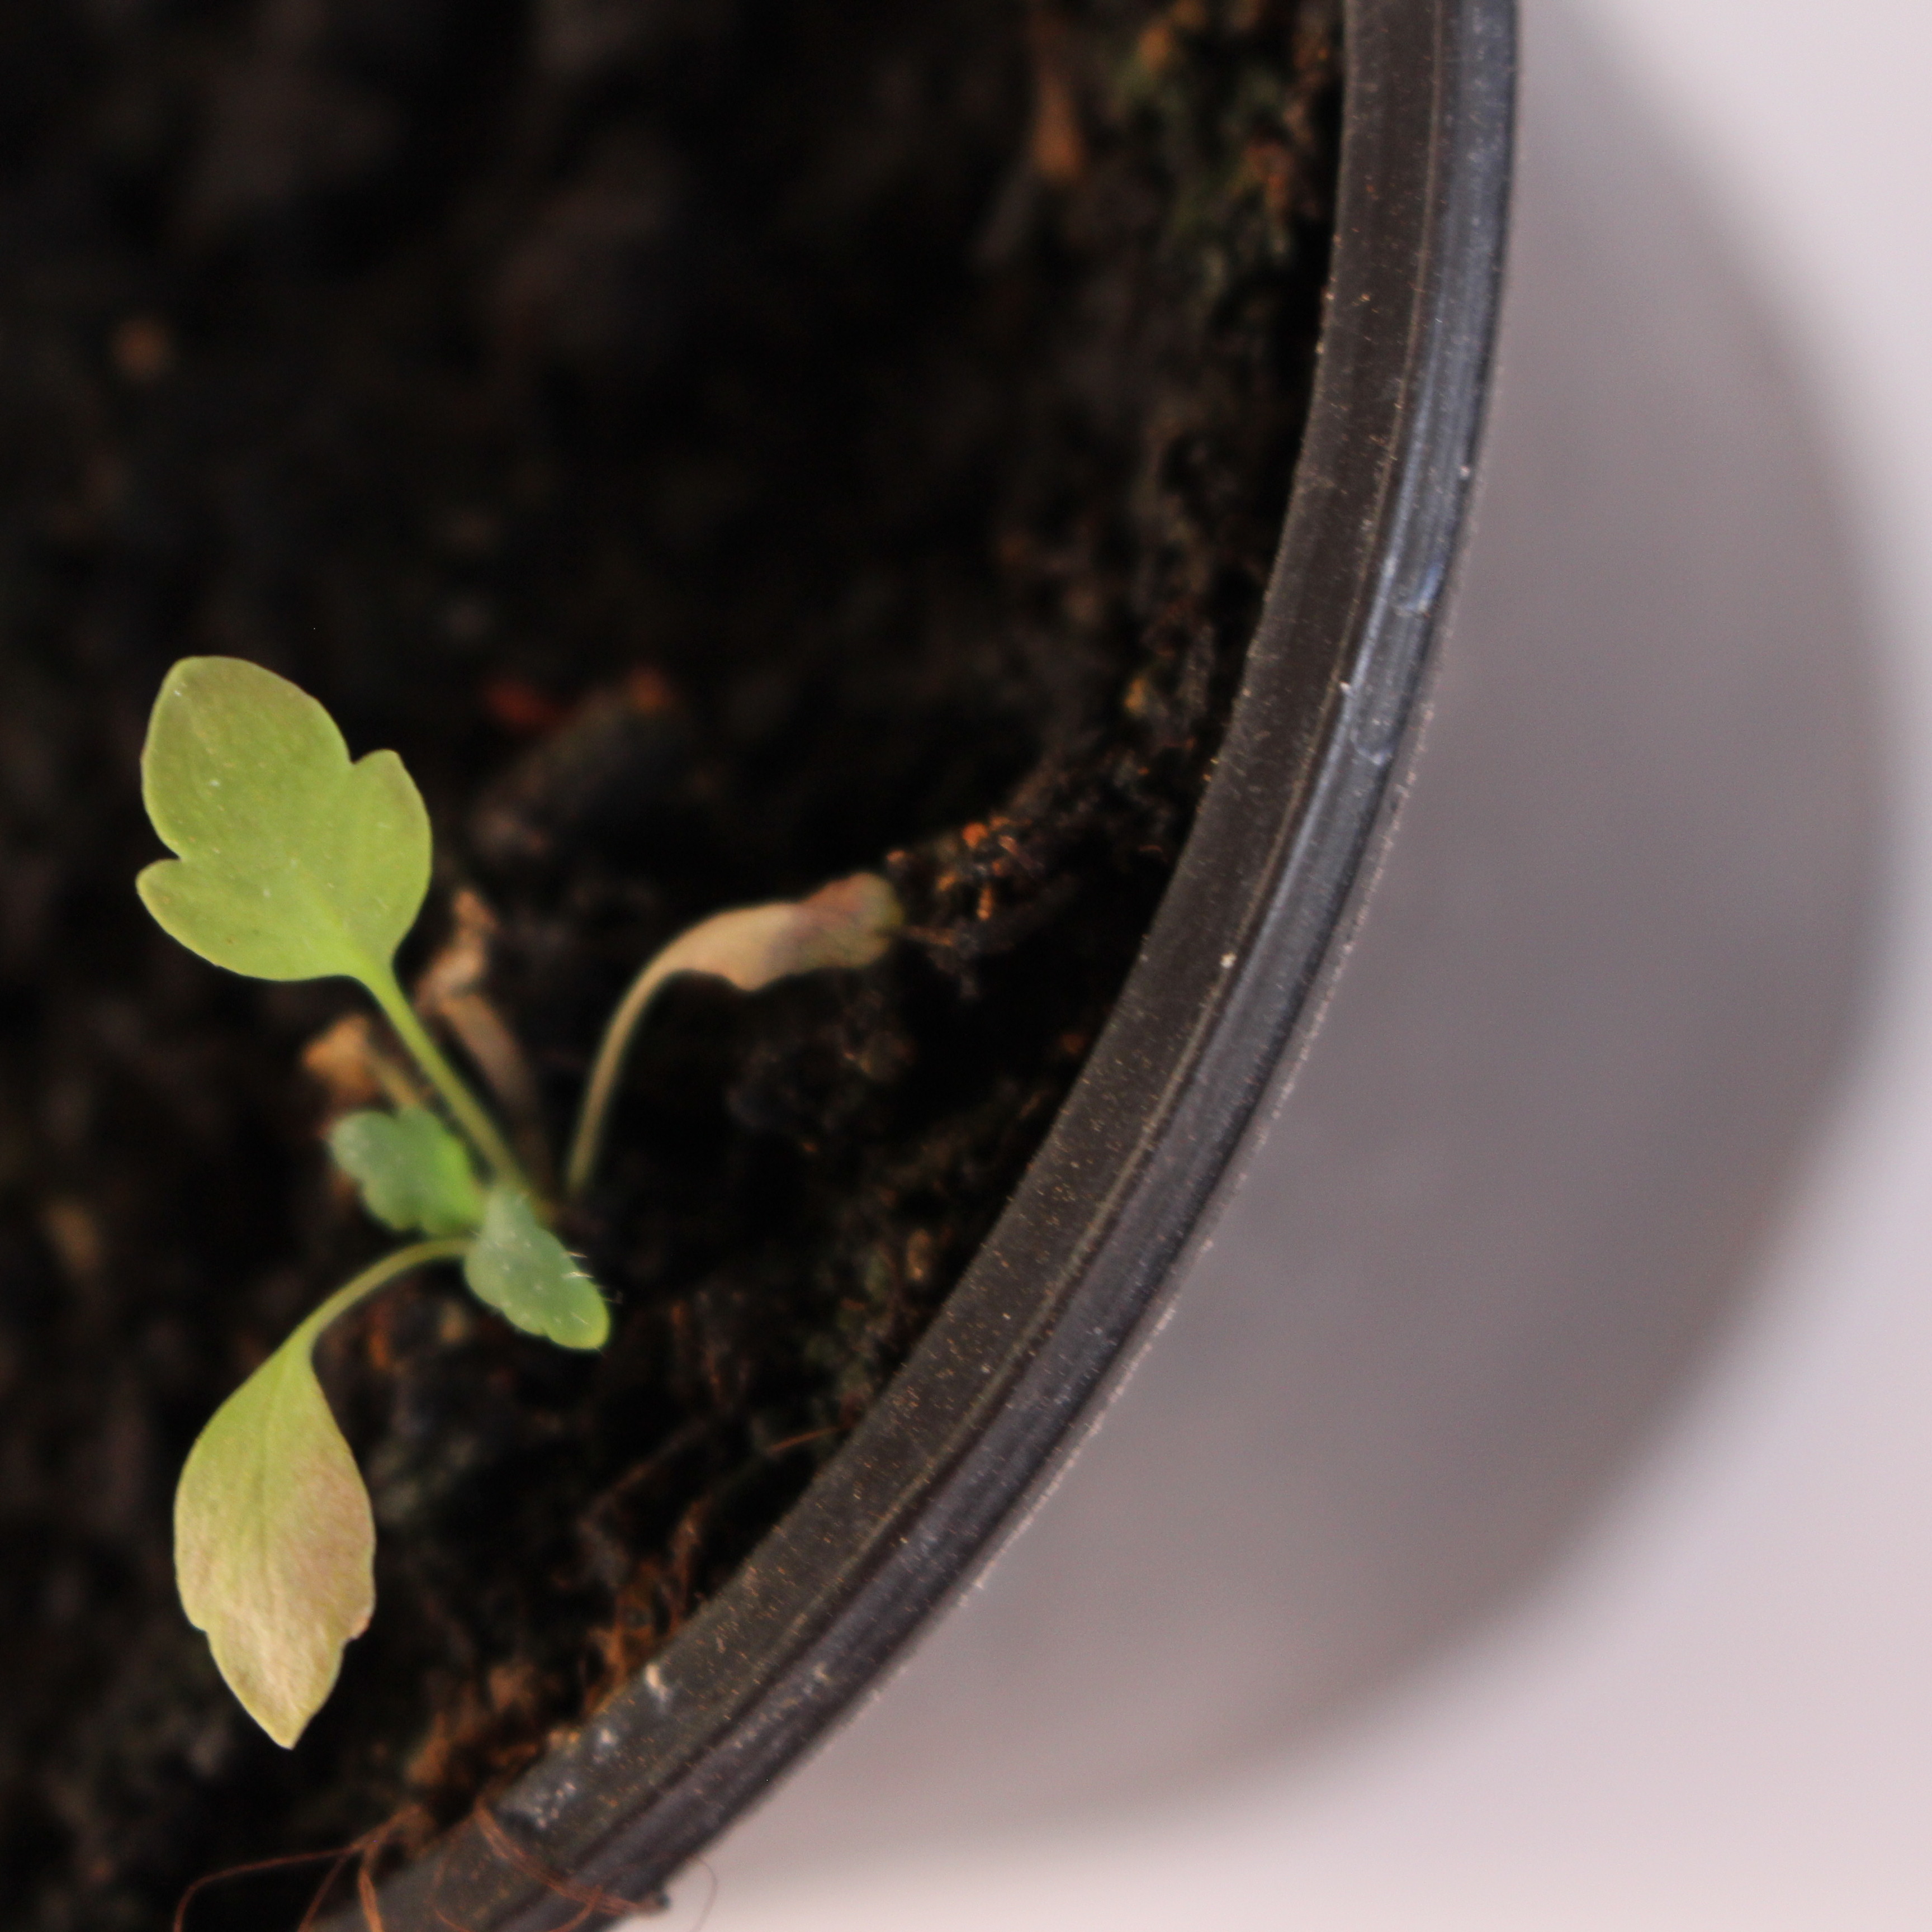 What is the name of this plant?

Papaver rhoeas
